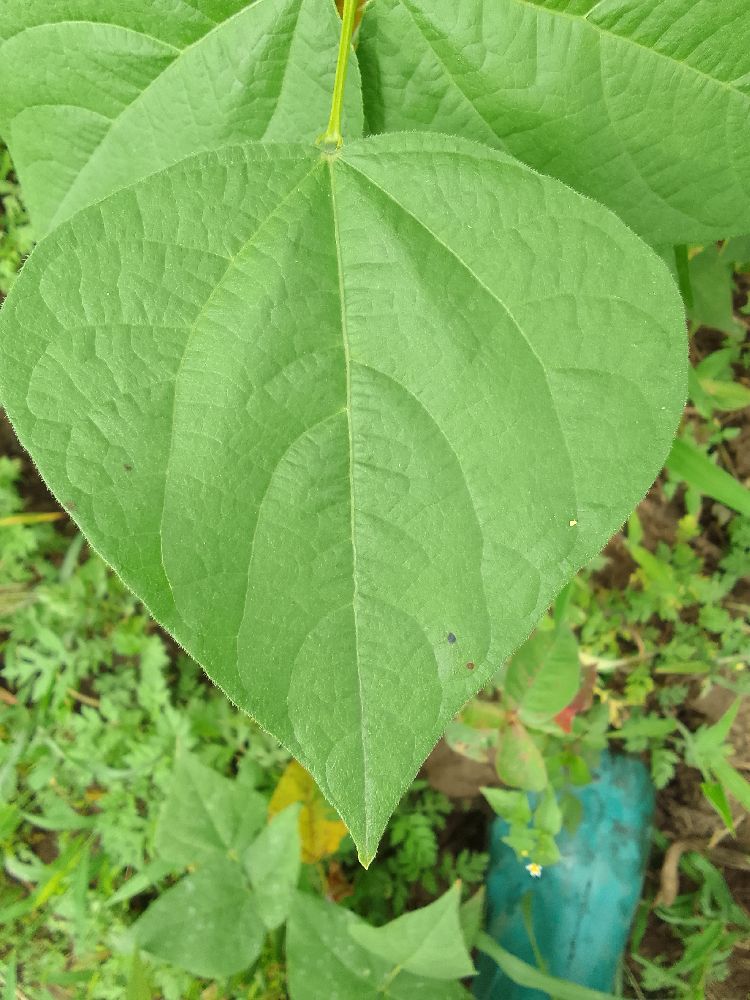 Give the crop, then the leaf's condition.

common bean, healthy
